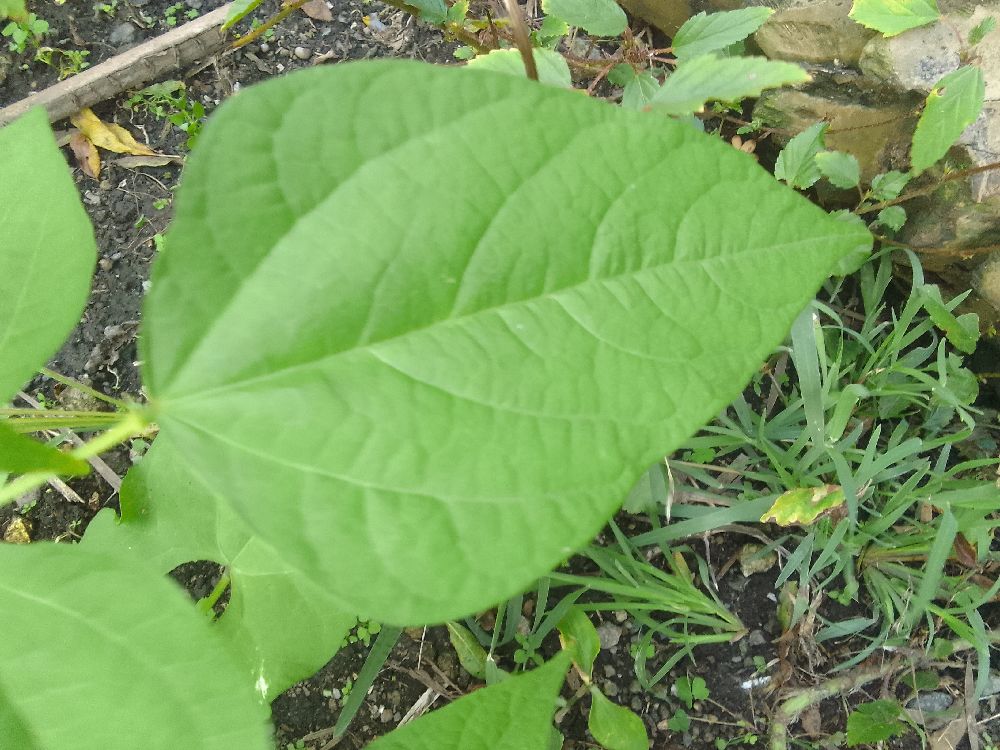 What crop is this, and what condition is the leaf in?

common bean, healthy
